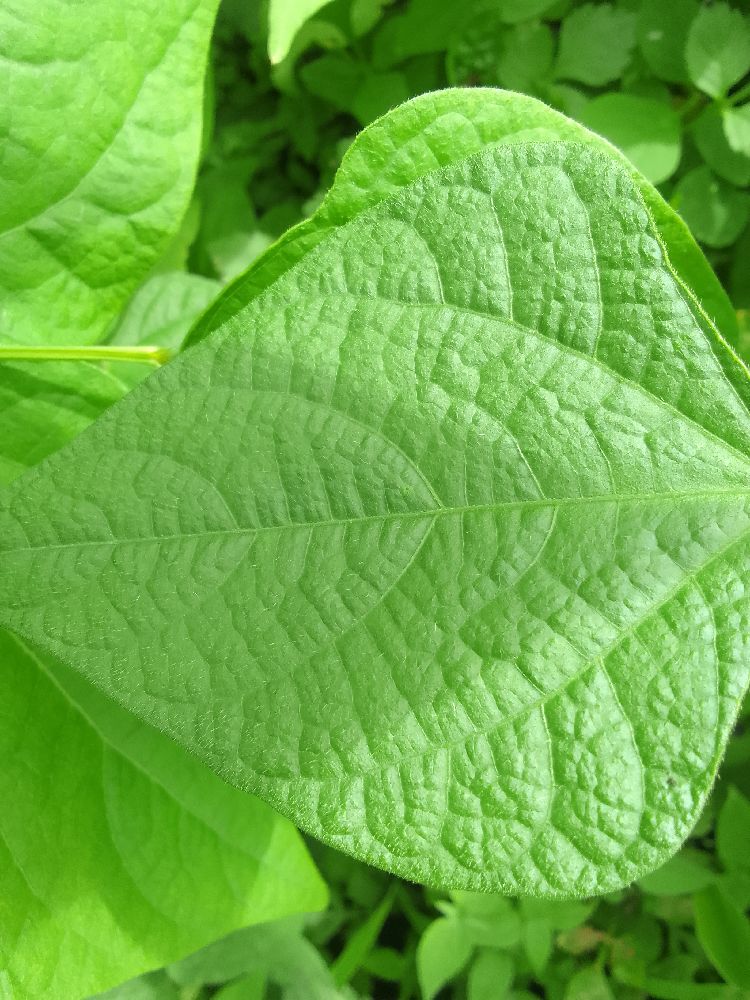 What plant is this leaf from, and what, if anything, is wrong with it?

common bean, healthy
